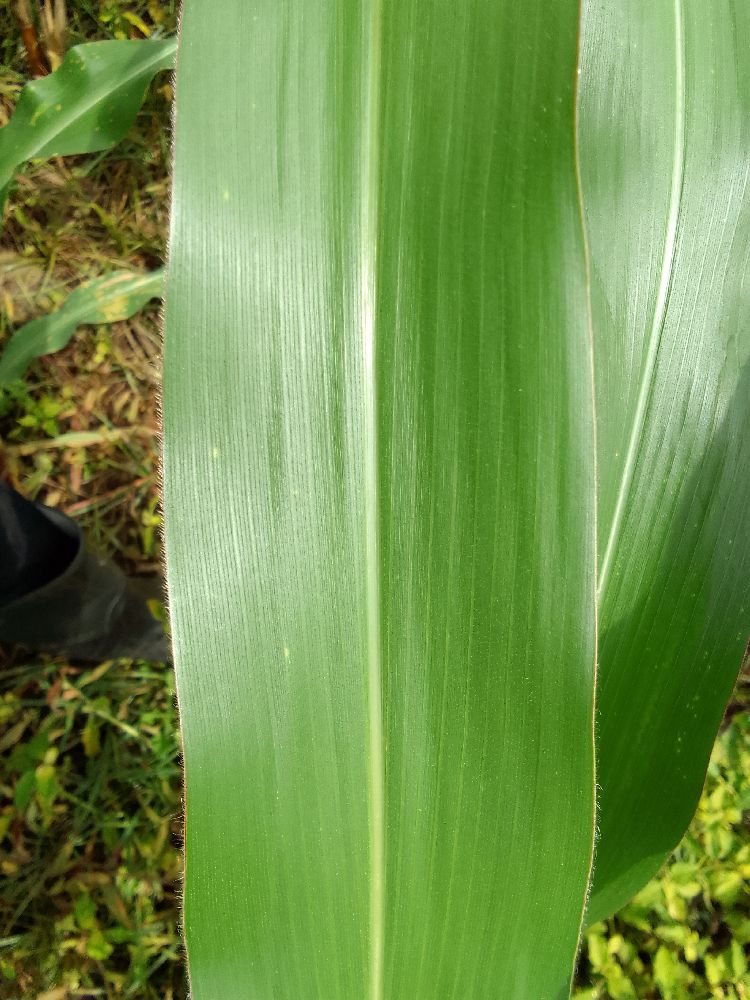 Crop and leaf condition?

maize, healthy
